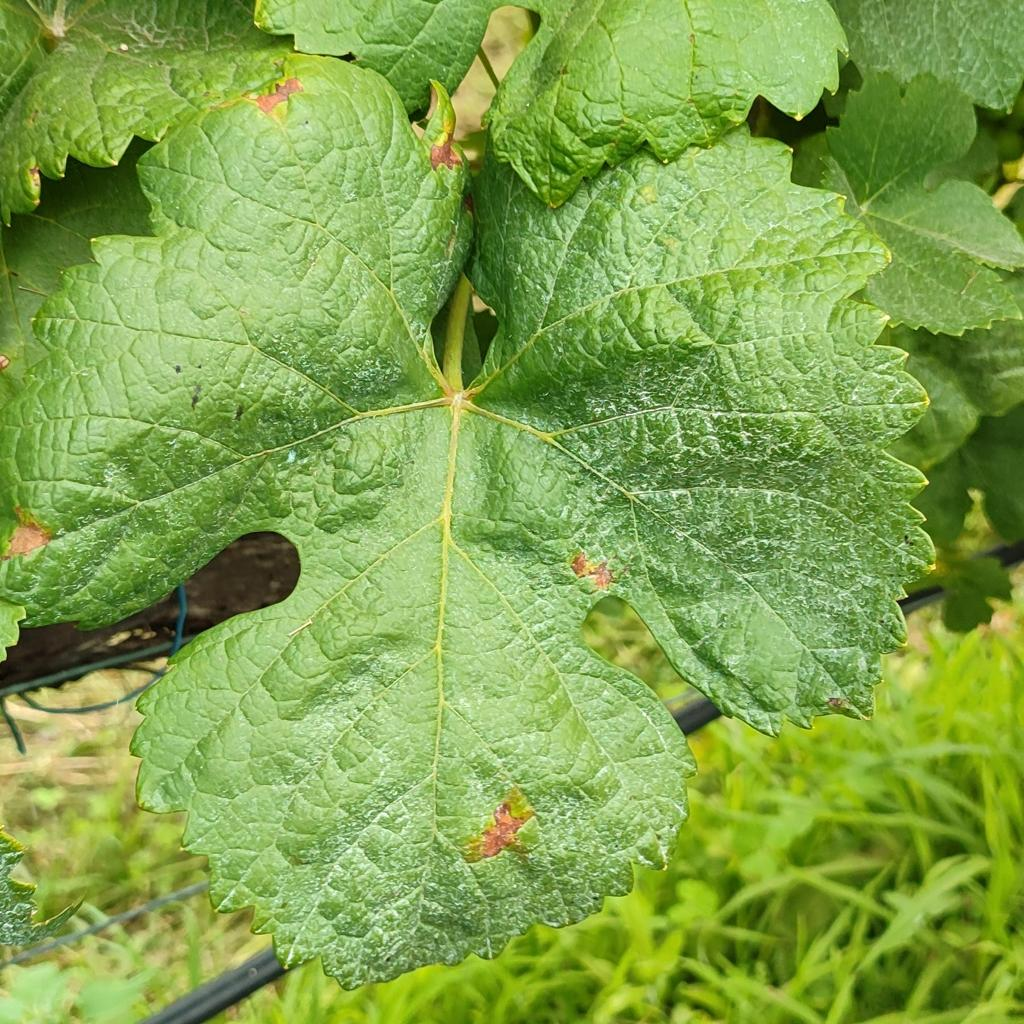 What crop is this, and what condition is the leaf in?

grapevine, downy mildew
